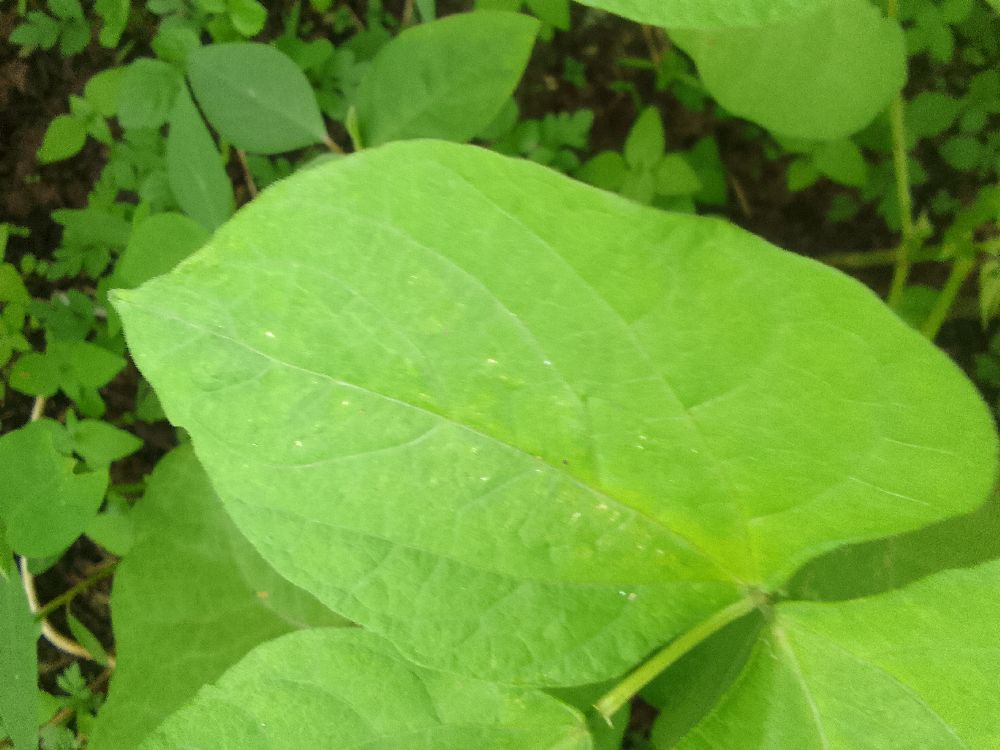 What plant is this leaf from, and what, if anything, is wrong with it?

common bean, healthy
